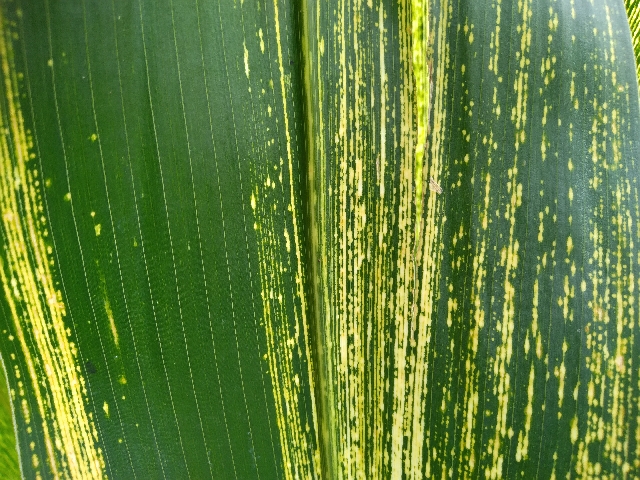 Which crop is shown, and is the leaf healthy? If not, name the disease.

maize, maize streak virus
